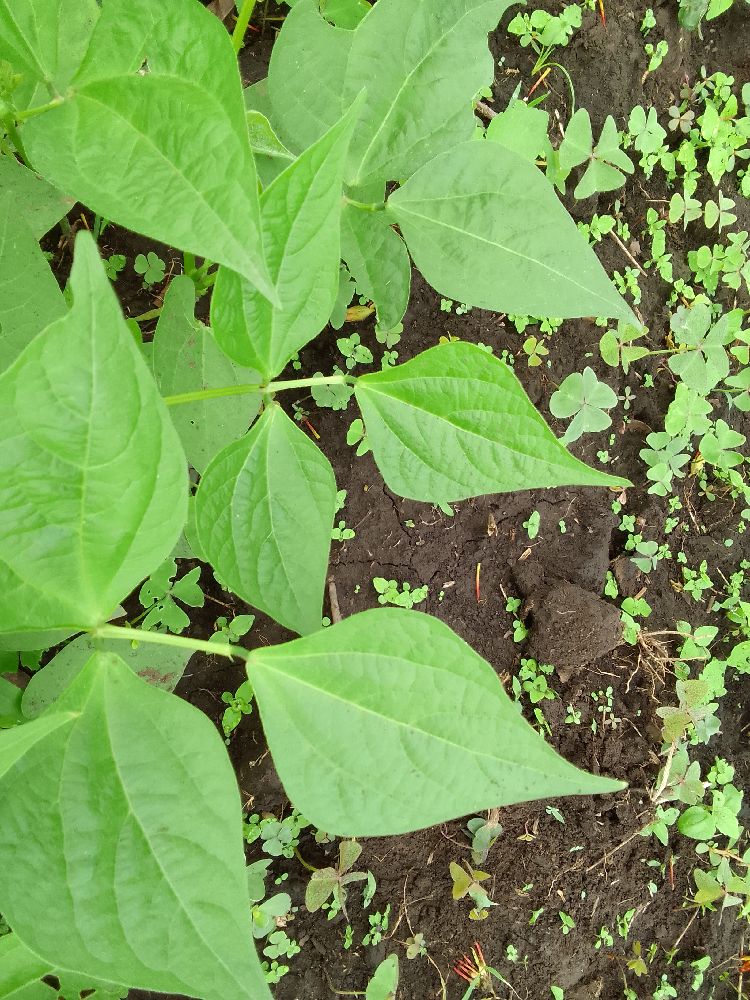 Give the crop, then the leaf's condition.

common bean, healthy
